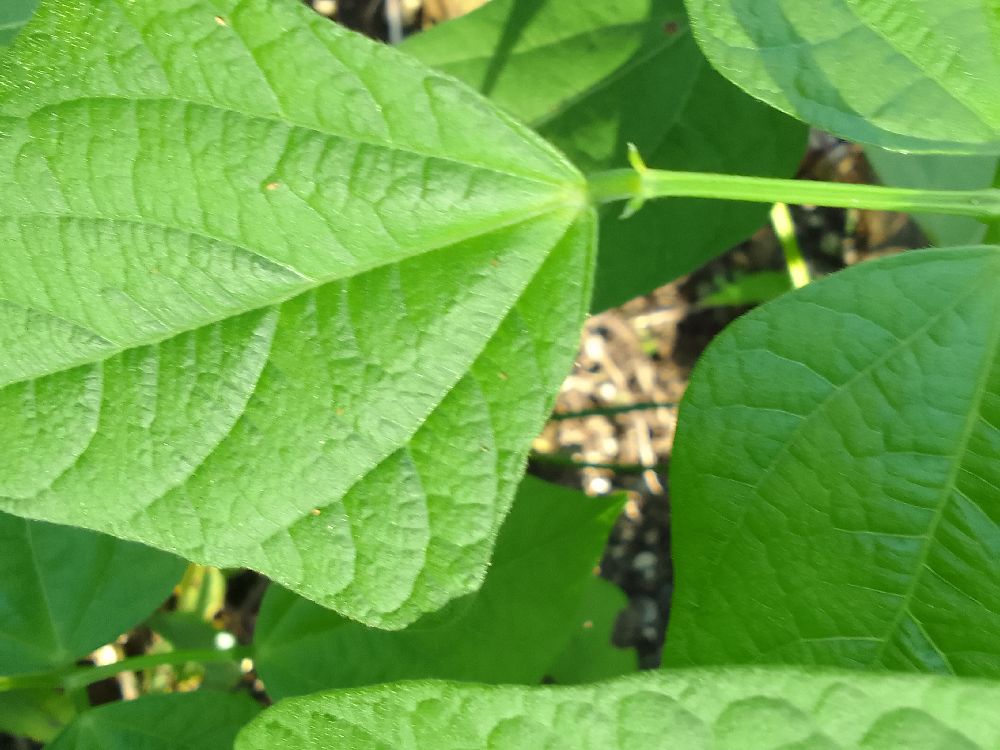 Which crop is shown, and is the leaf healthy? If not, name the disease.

common bean, healthy
